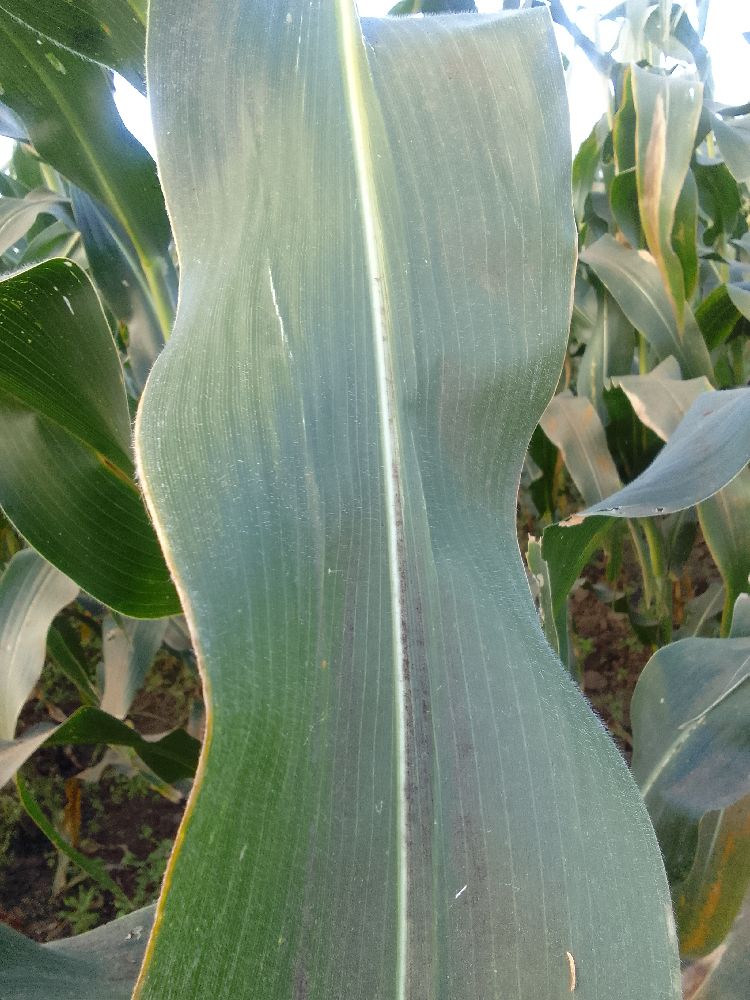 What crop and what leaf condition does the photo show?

maize, healthy
